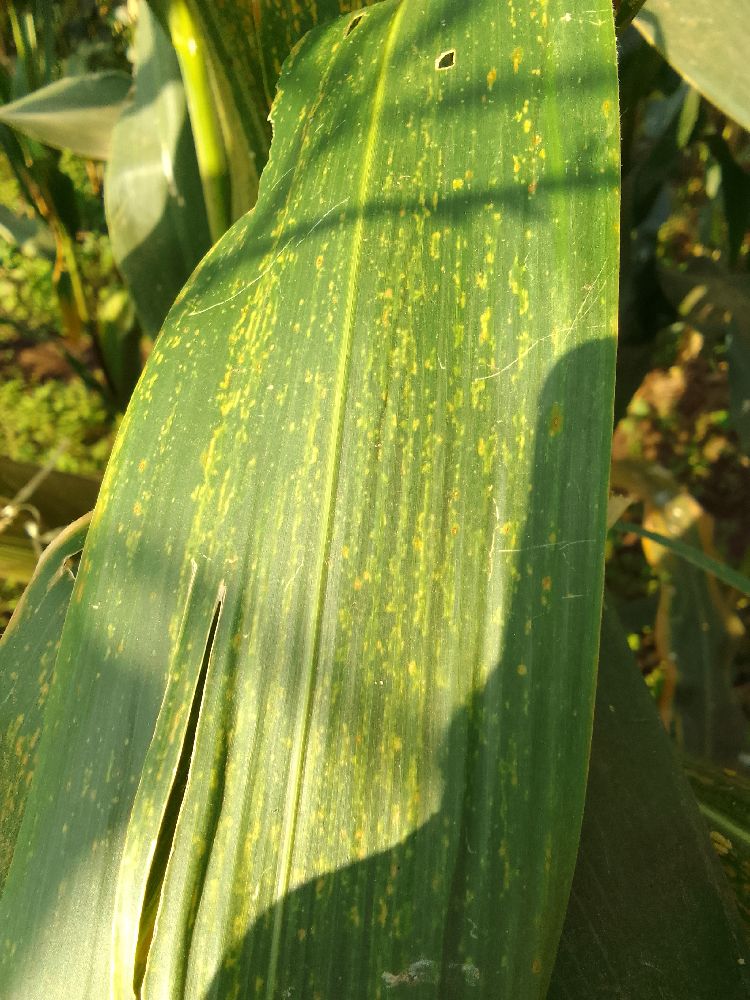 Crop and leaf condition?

maize, maize lethal necrosis
